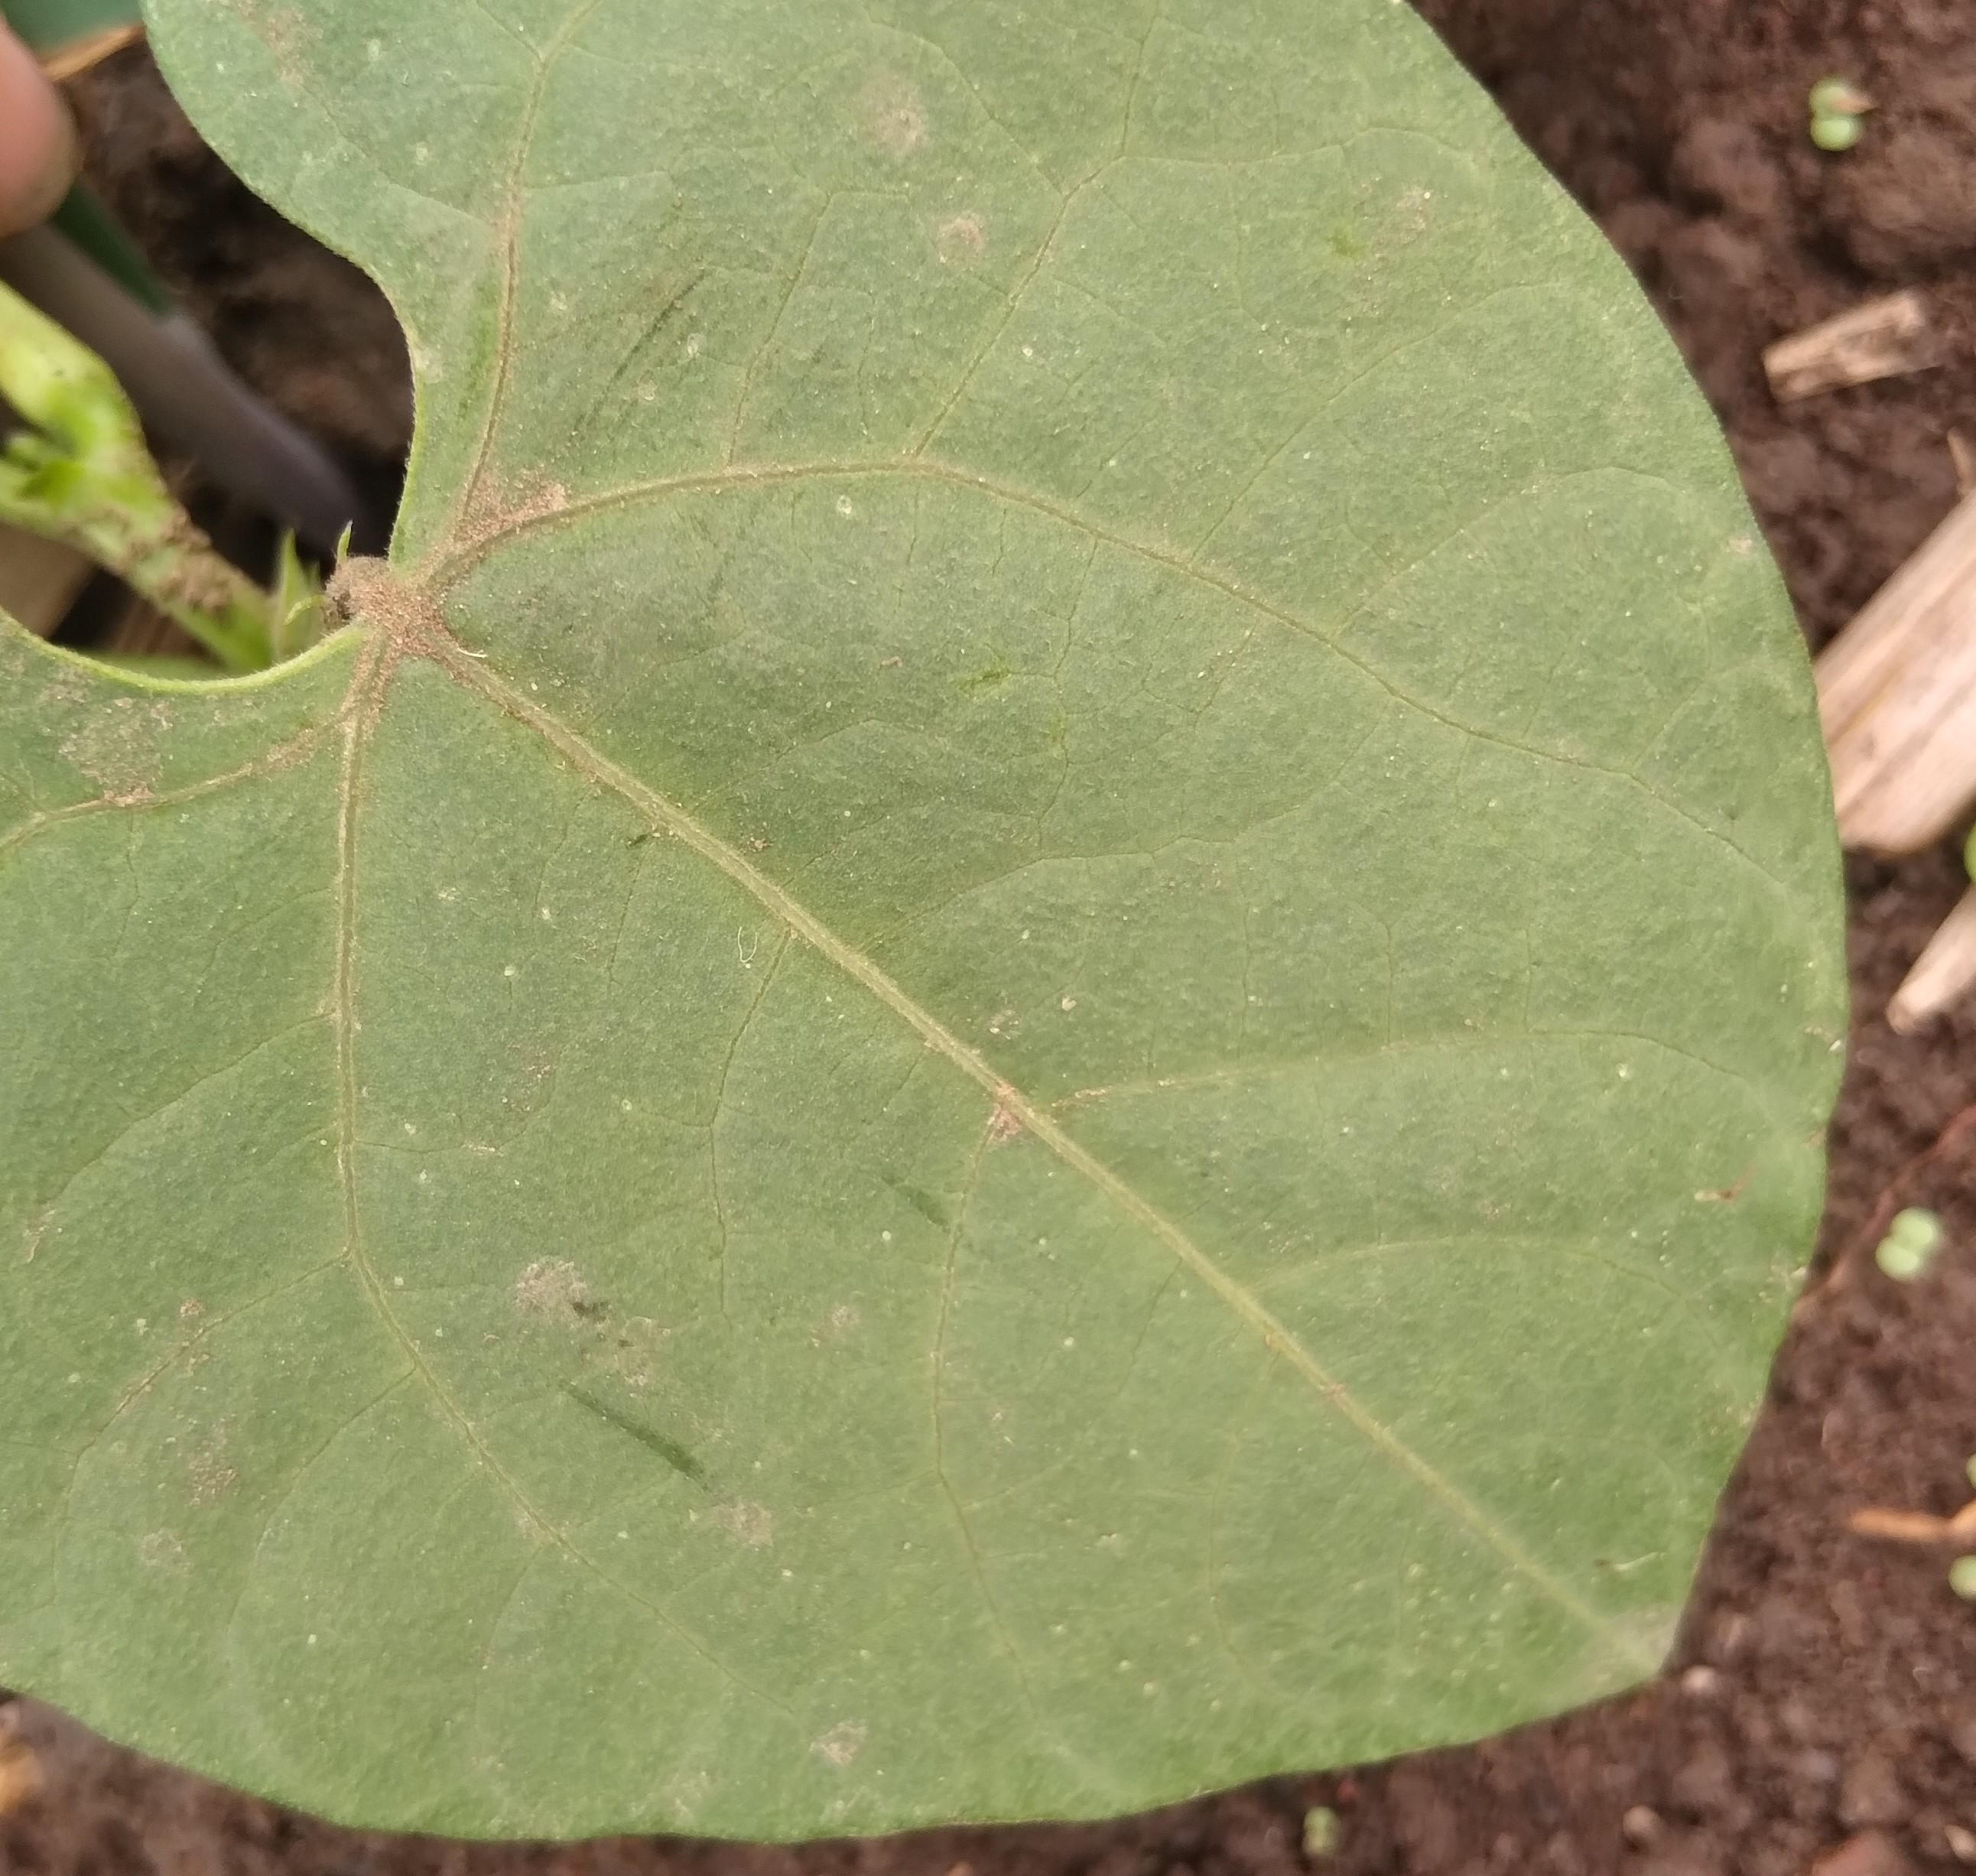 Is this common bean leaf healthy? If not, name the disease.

healthy
